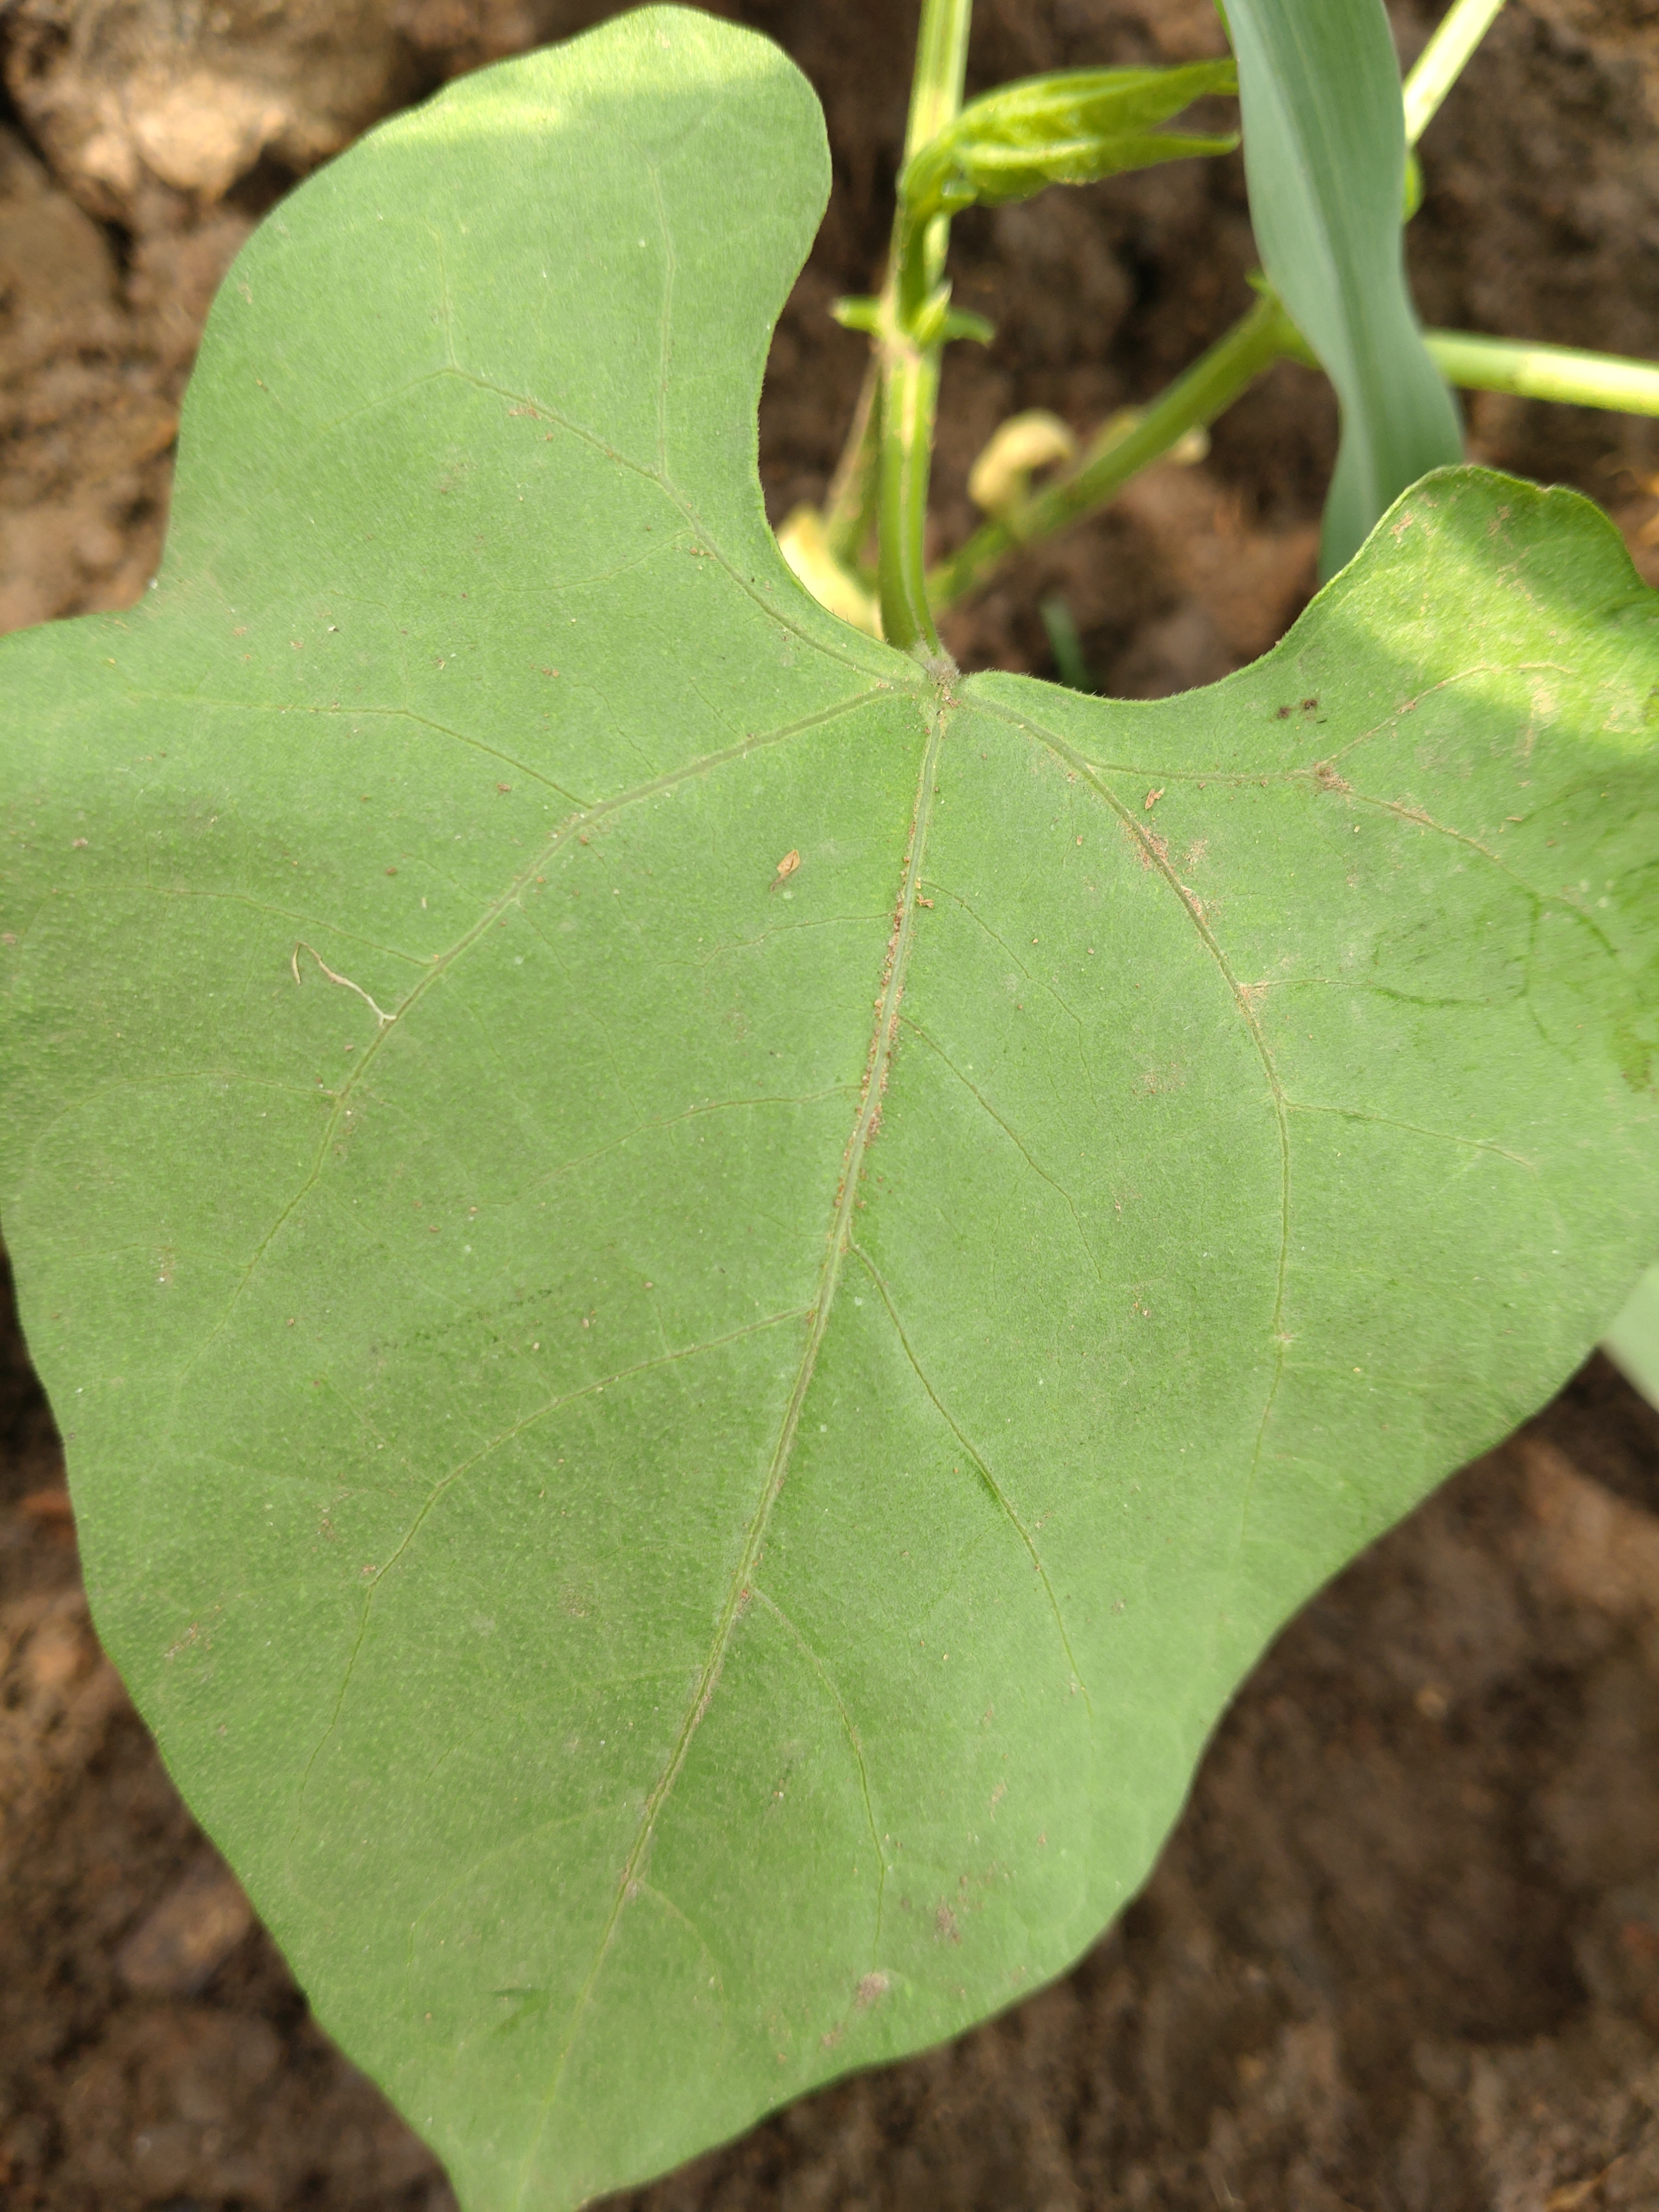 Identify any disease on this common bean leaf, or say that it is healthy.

healthy
